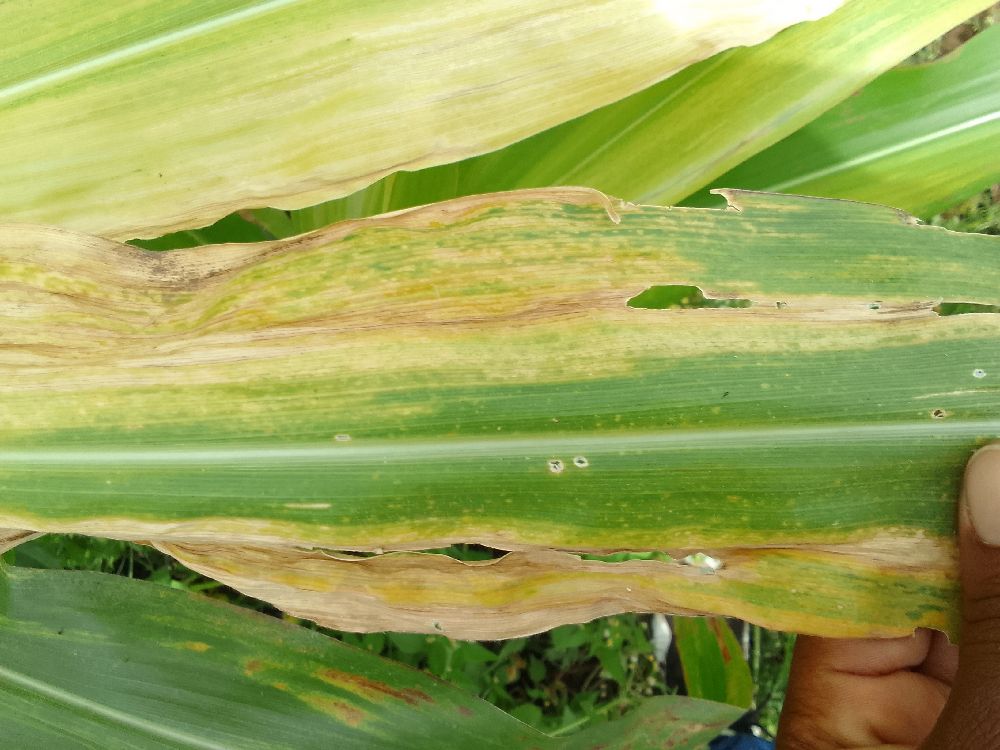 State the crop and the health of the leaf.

maize, maize lethal necrosis
